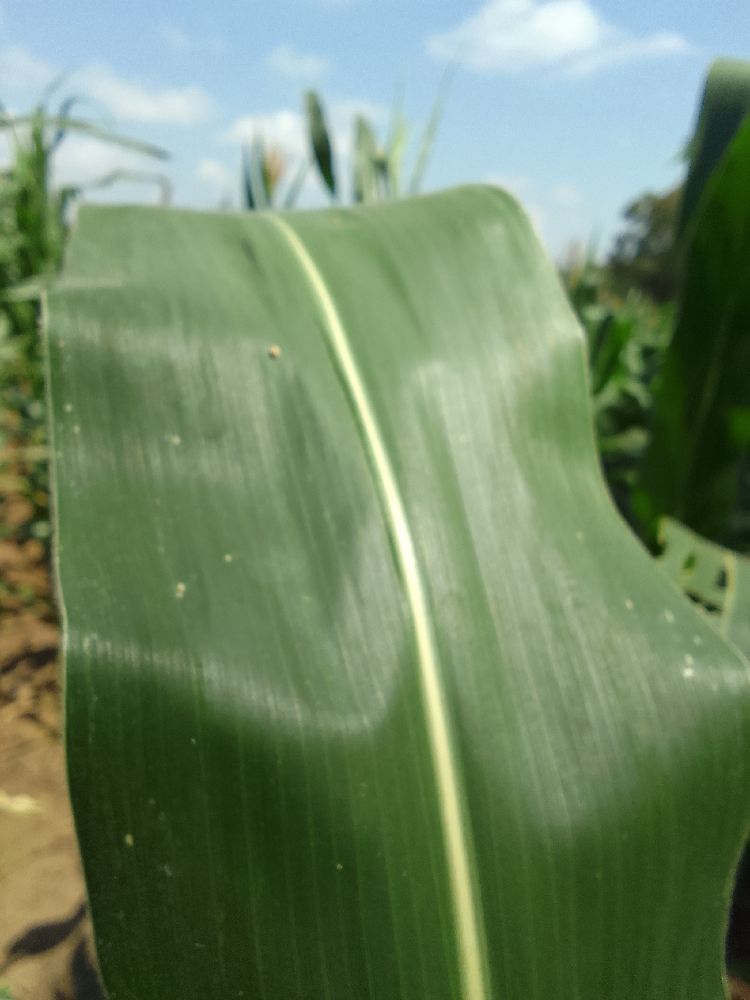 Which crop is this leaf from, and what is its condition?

maize, healthy
